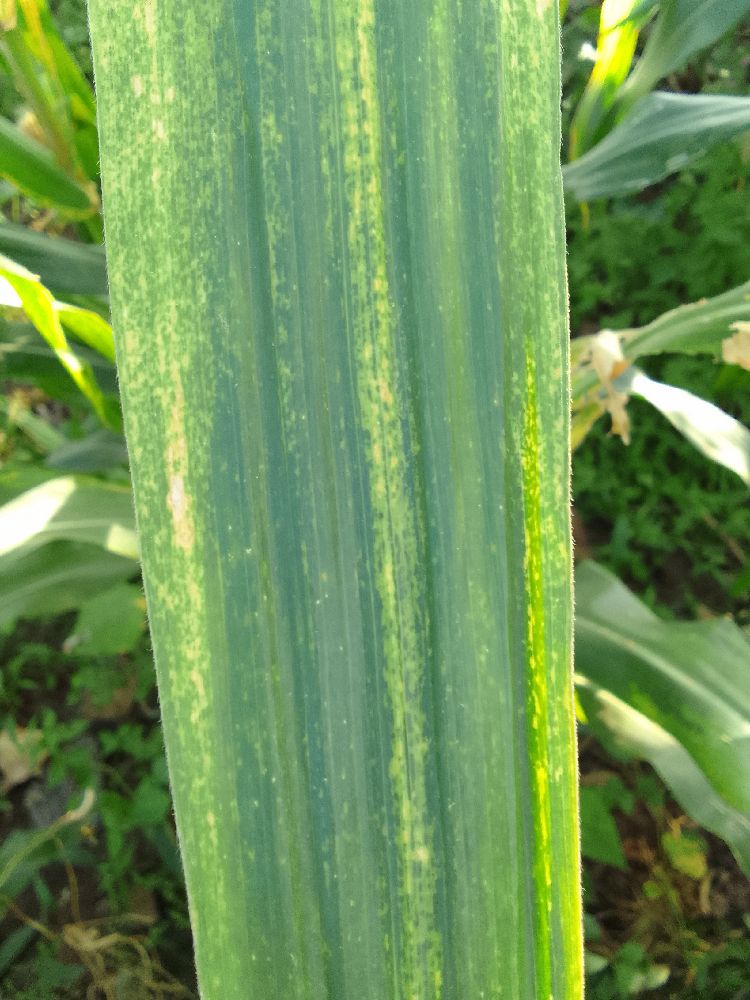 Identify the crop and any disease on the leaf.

maize, maize lethal necrosis
